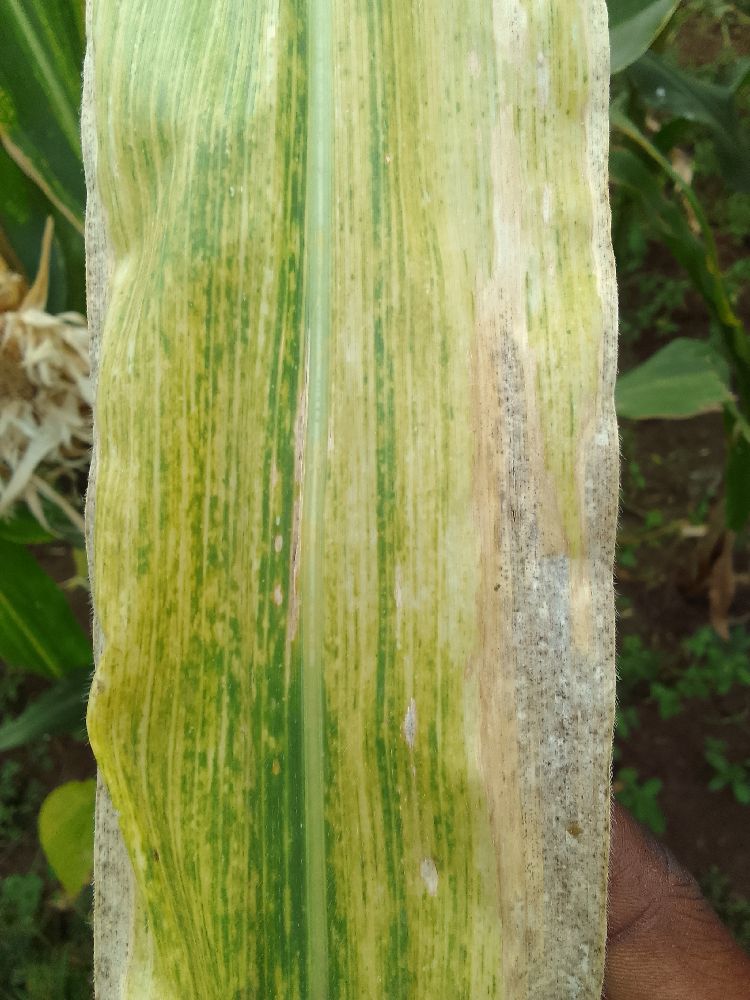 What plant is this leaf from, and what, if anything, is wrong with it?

maize, maize lethal necrosis
